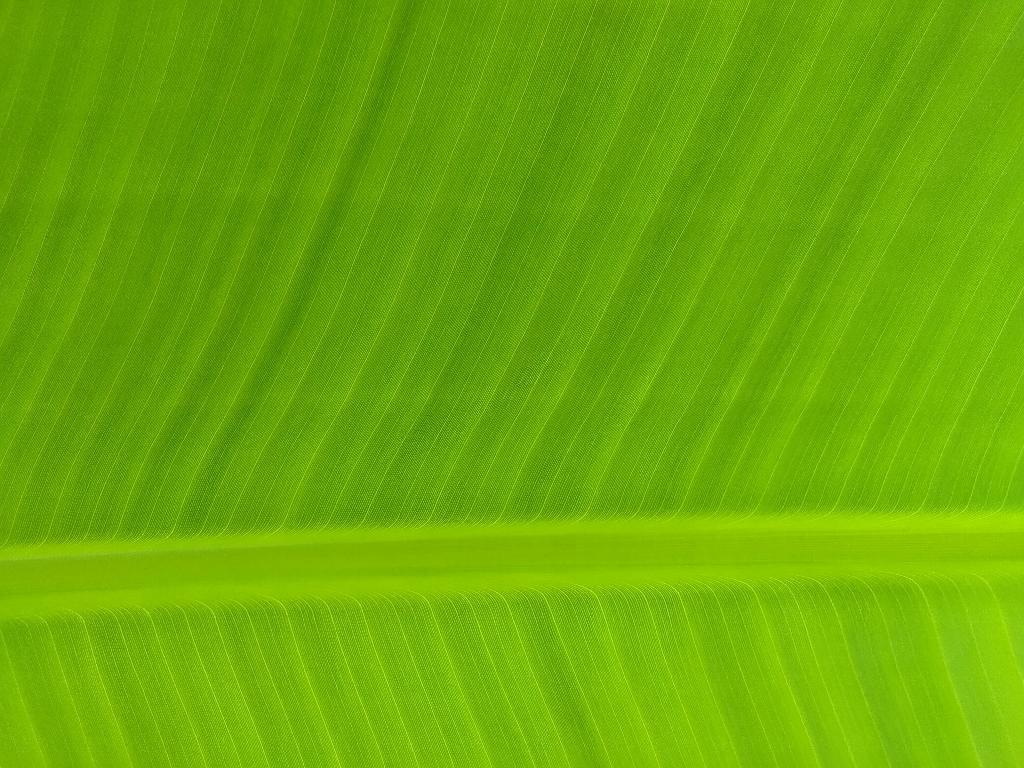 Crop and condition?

banana, healthy
